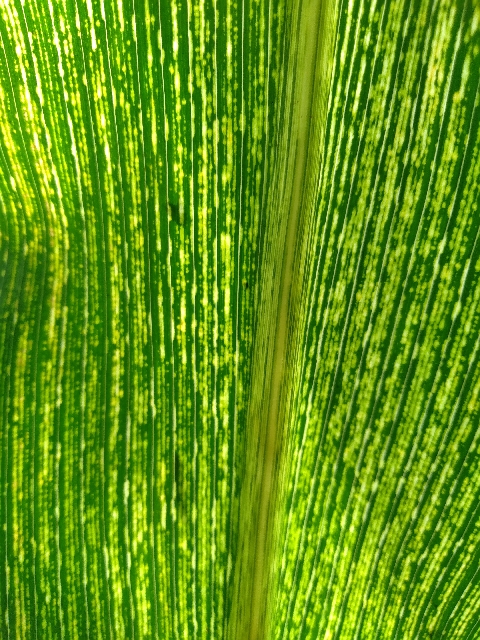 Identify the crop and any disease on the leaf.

maize, maize streak virus
